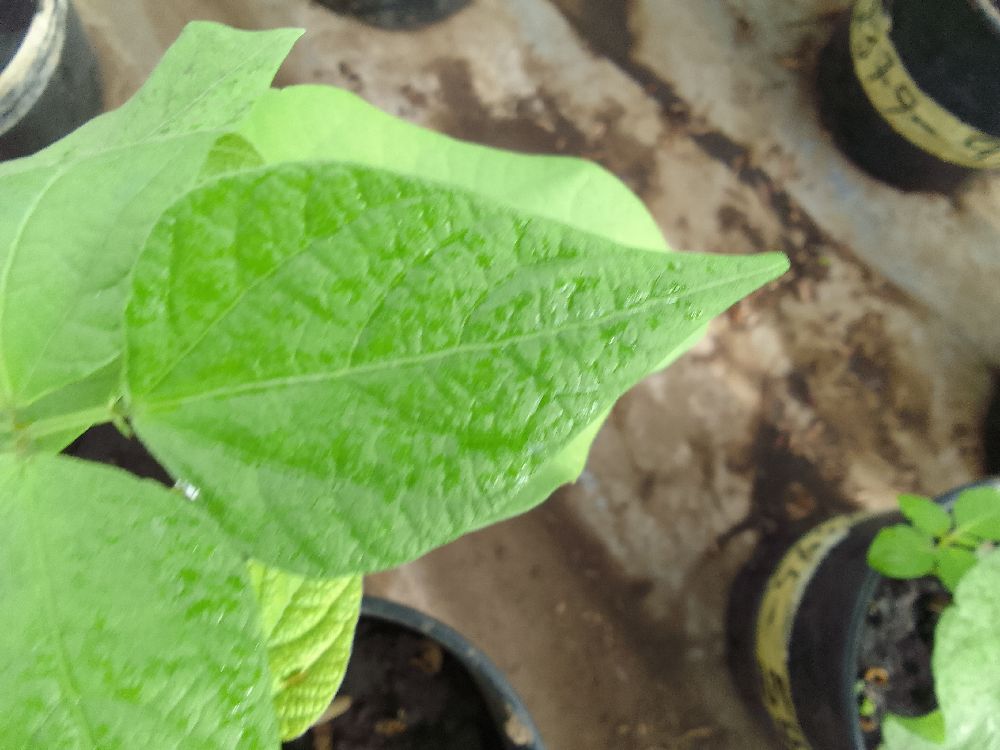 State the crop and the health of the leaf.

common bean, healthy
